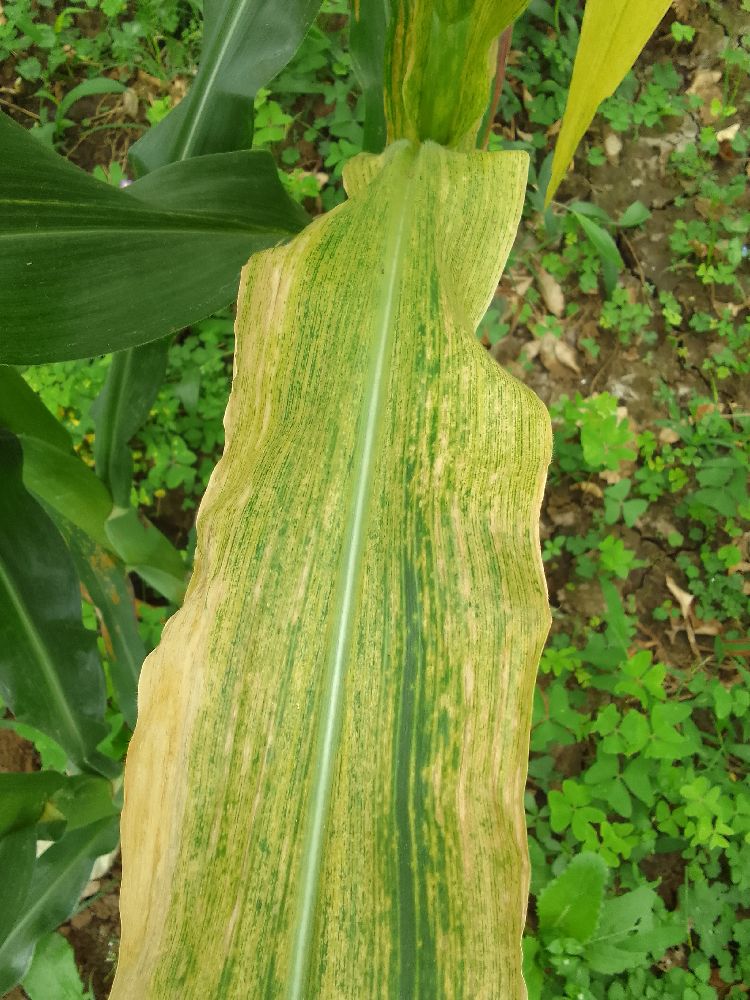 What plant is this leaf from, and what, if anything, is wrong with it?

maize, maize lethal necrosis
